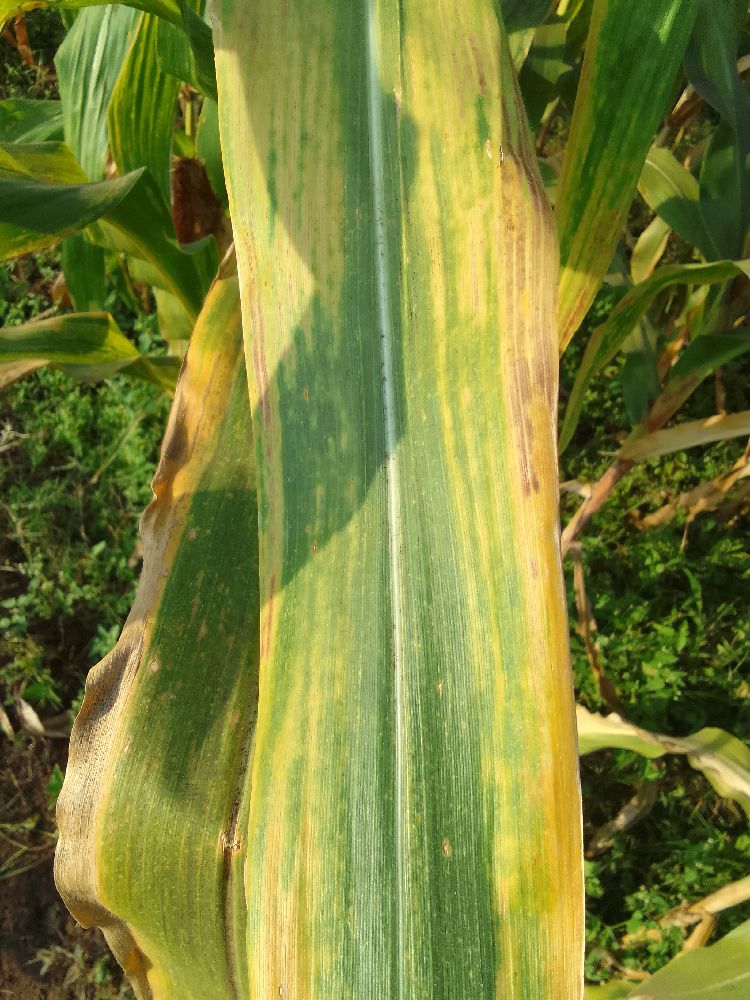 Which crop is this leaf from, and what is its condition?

maize, maize lethal necrosis
